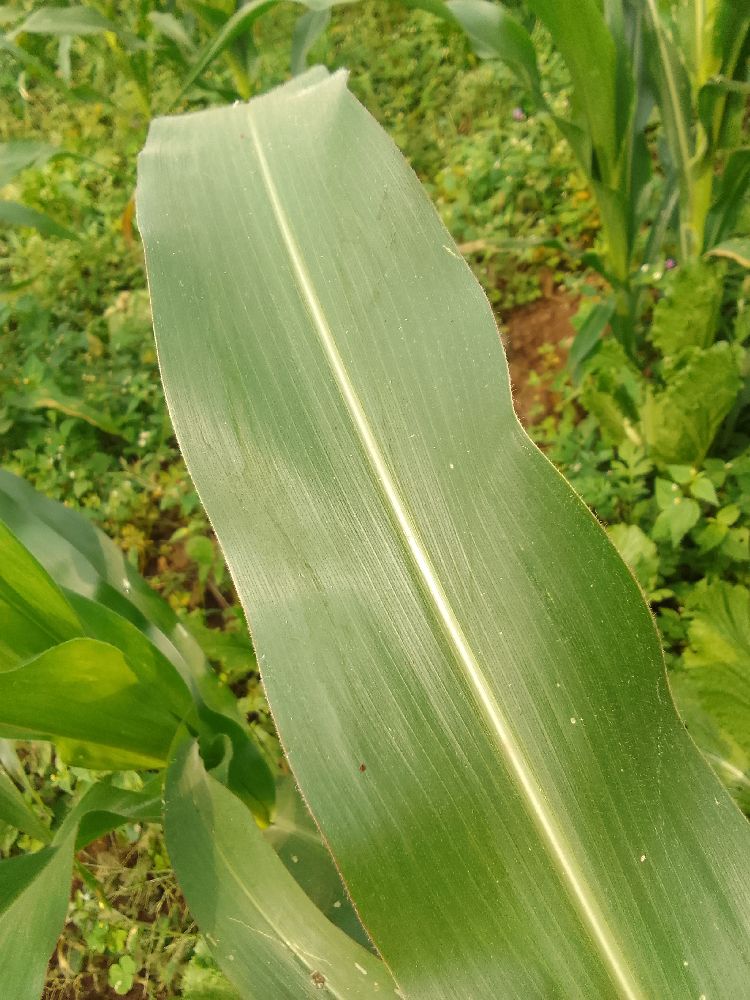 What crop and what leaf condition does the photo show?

maize, healthy
